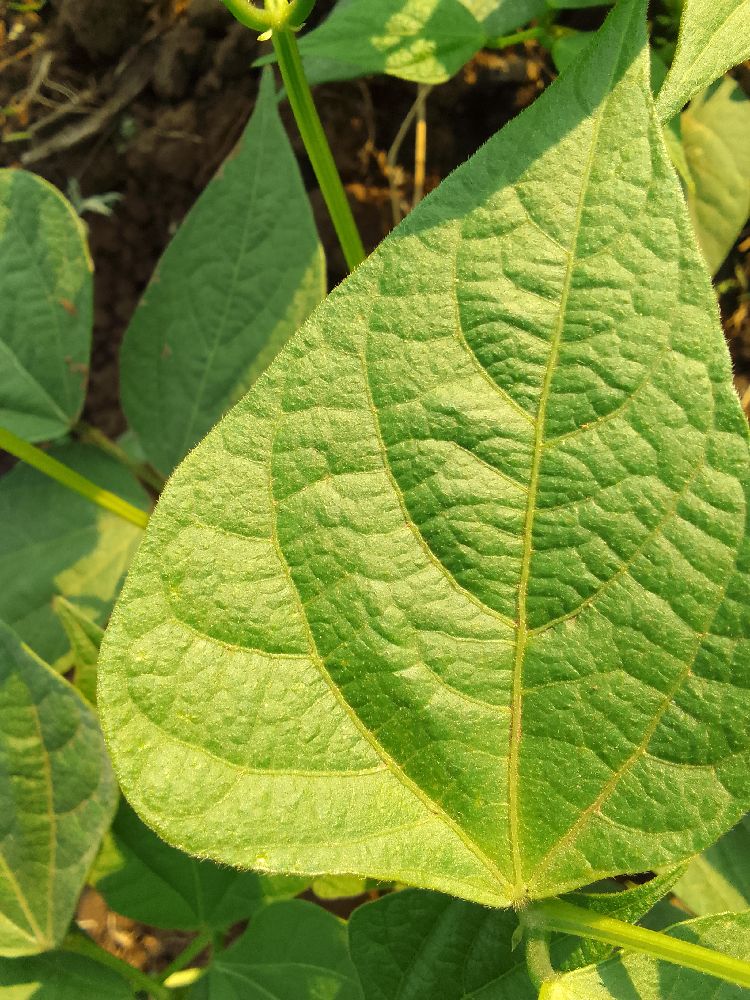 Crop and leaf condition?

common bean, healthy
